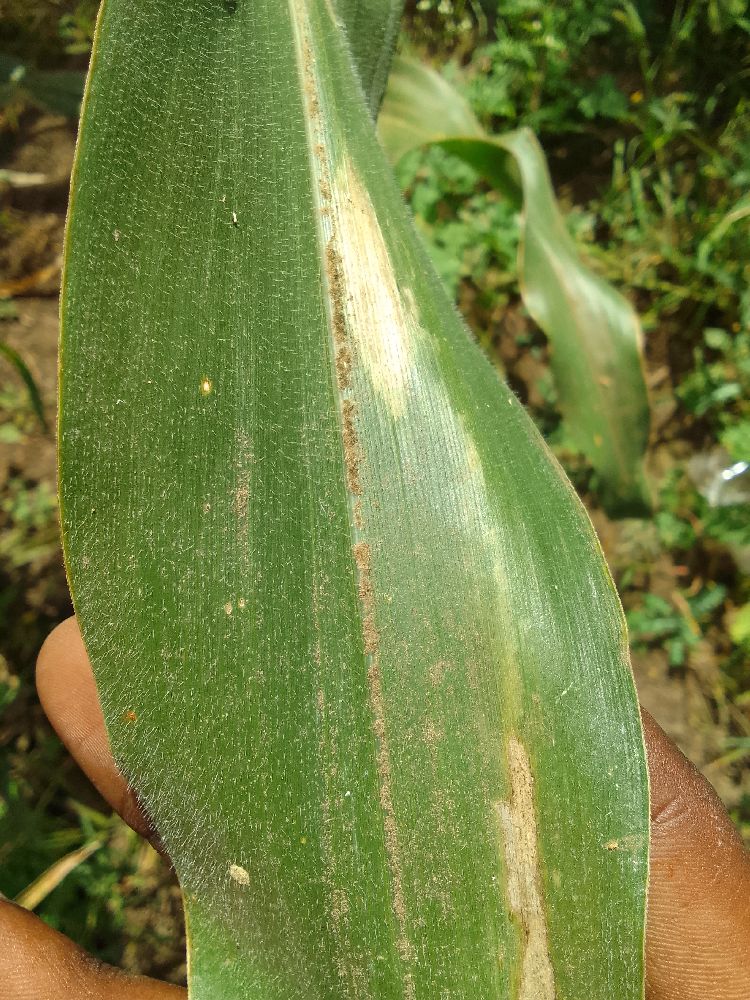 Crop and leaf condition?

maize, healthy
